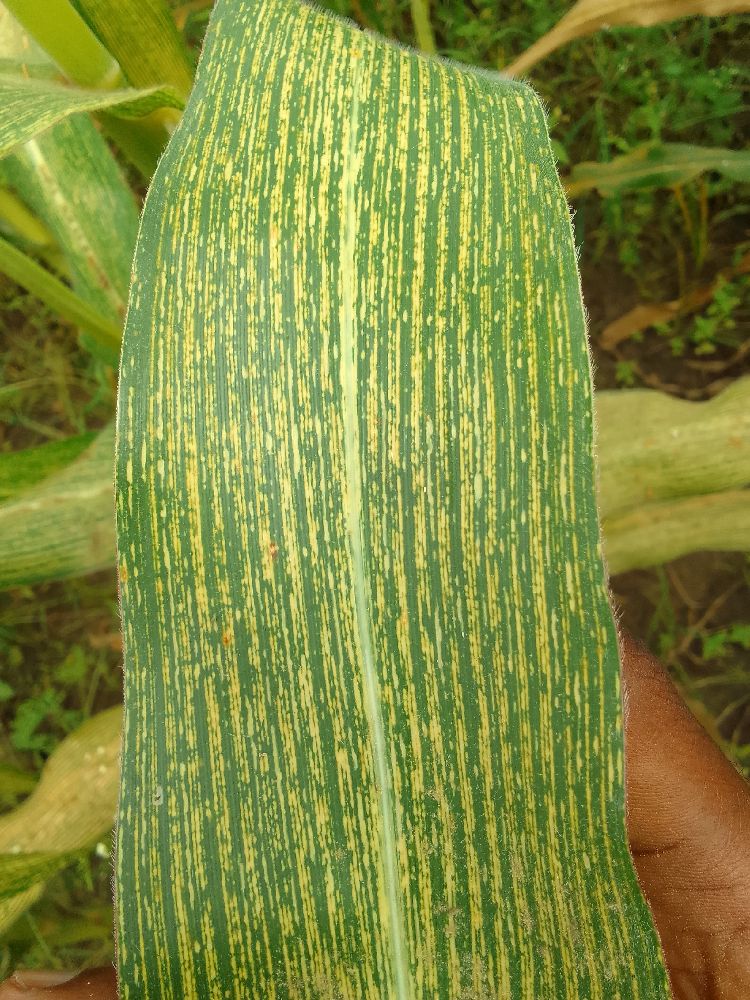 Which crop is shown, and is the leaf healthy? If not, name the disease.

maize, maize streak virus
